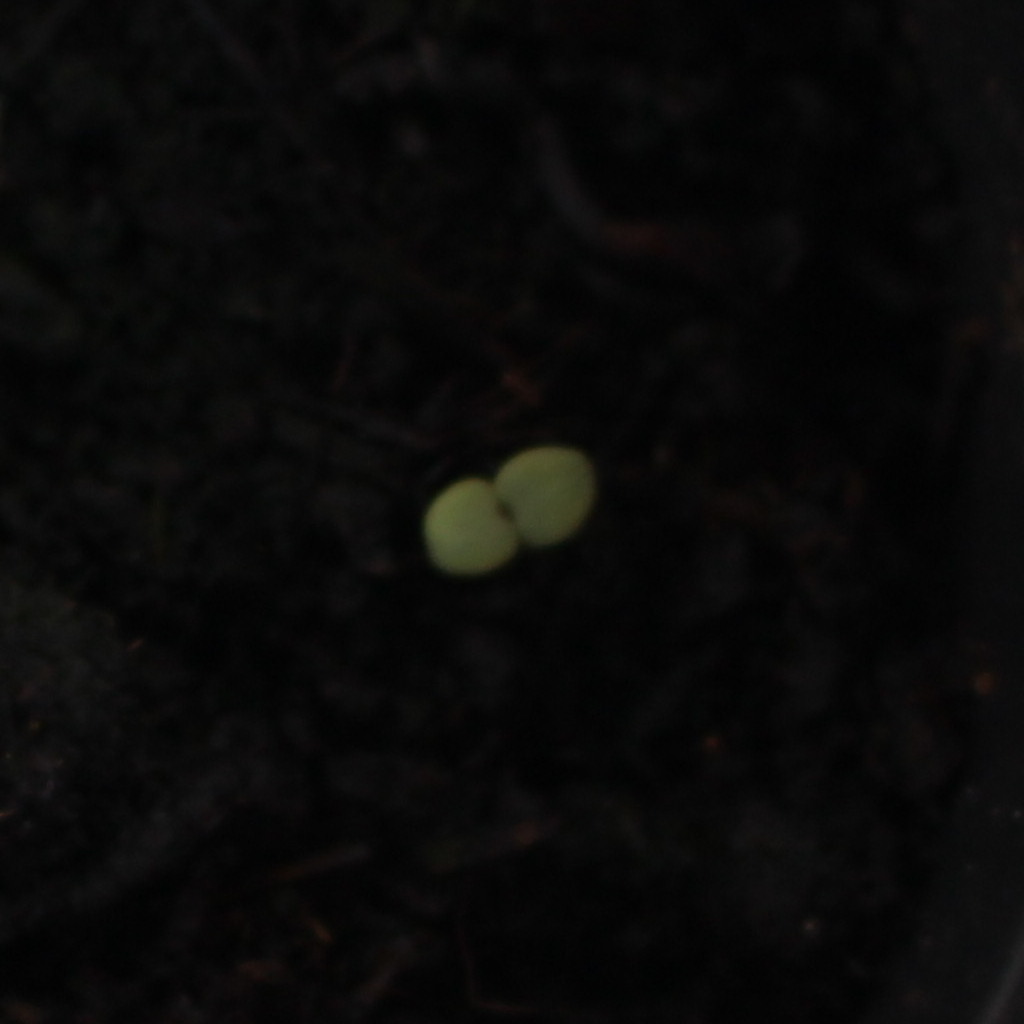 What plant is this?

Veronica persica
